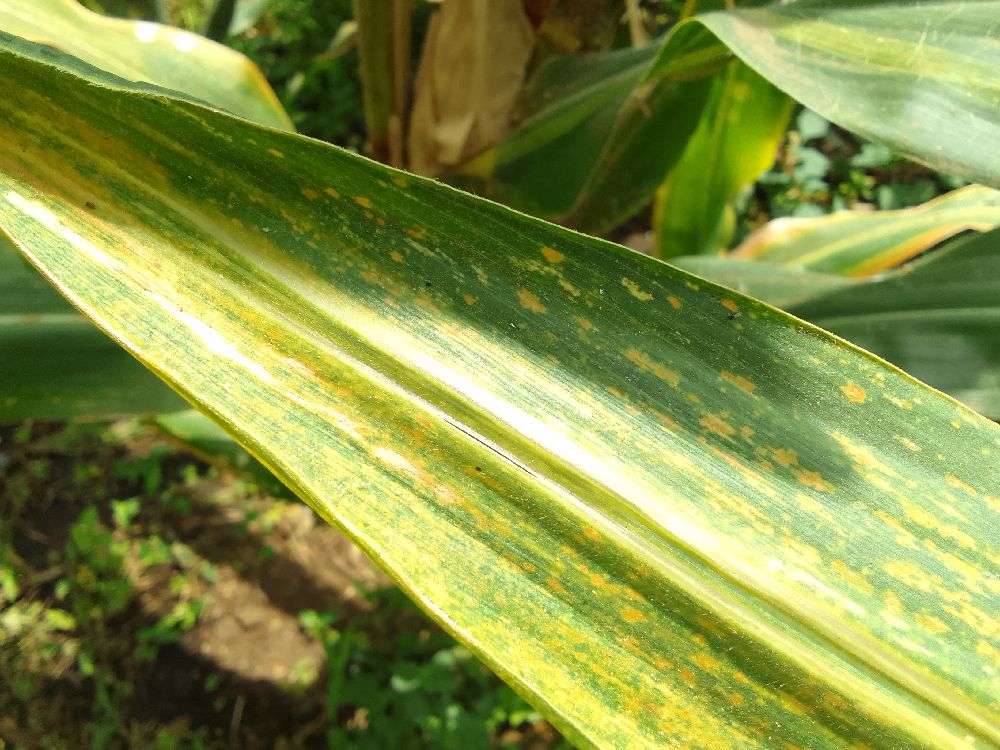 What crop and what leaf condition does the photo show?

maize, maize lethal necrosis
